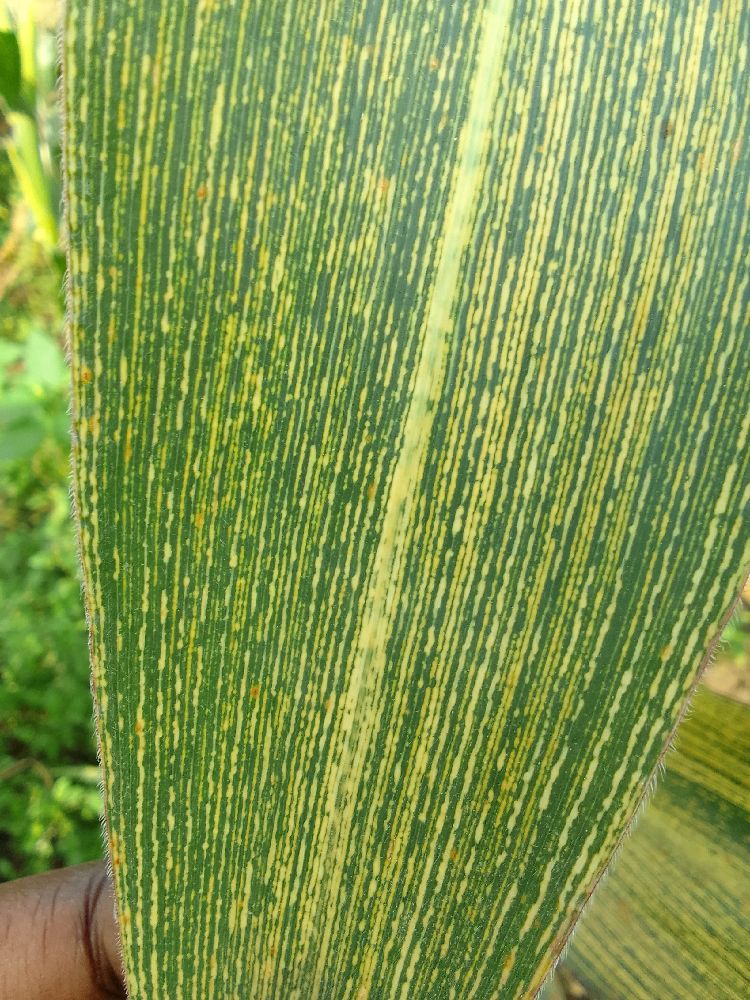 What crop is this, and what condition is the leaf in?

maize, maize streak virus
